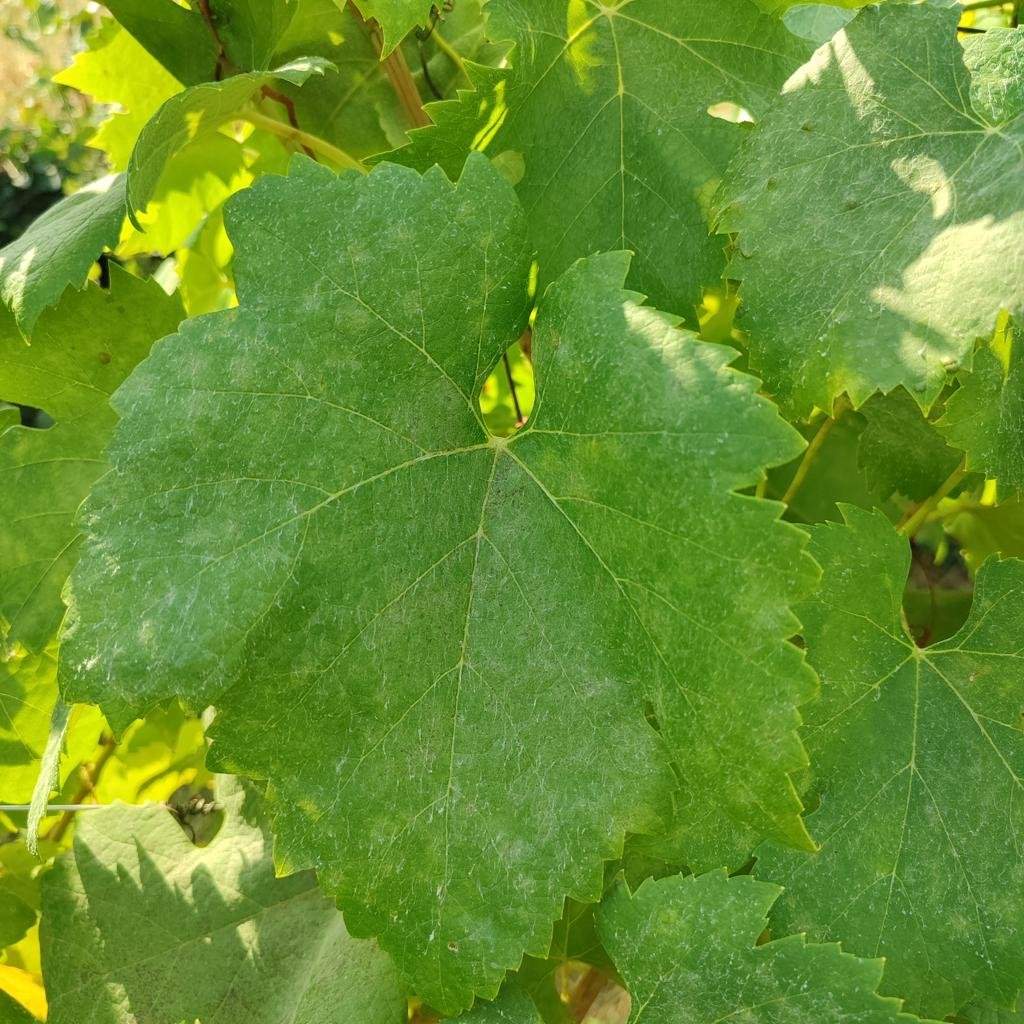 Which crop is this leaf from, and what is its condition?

grapevine, powdery mildew
